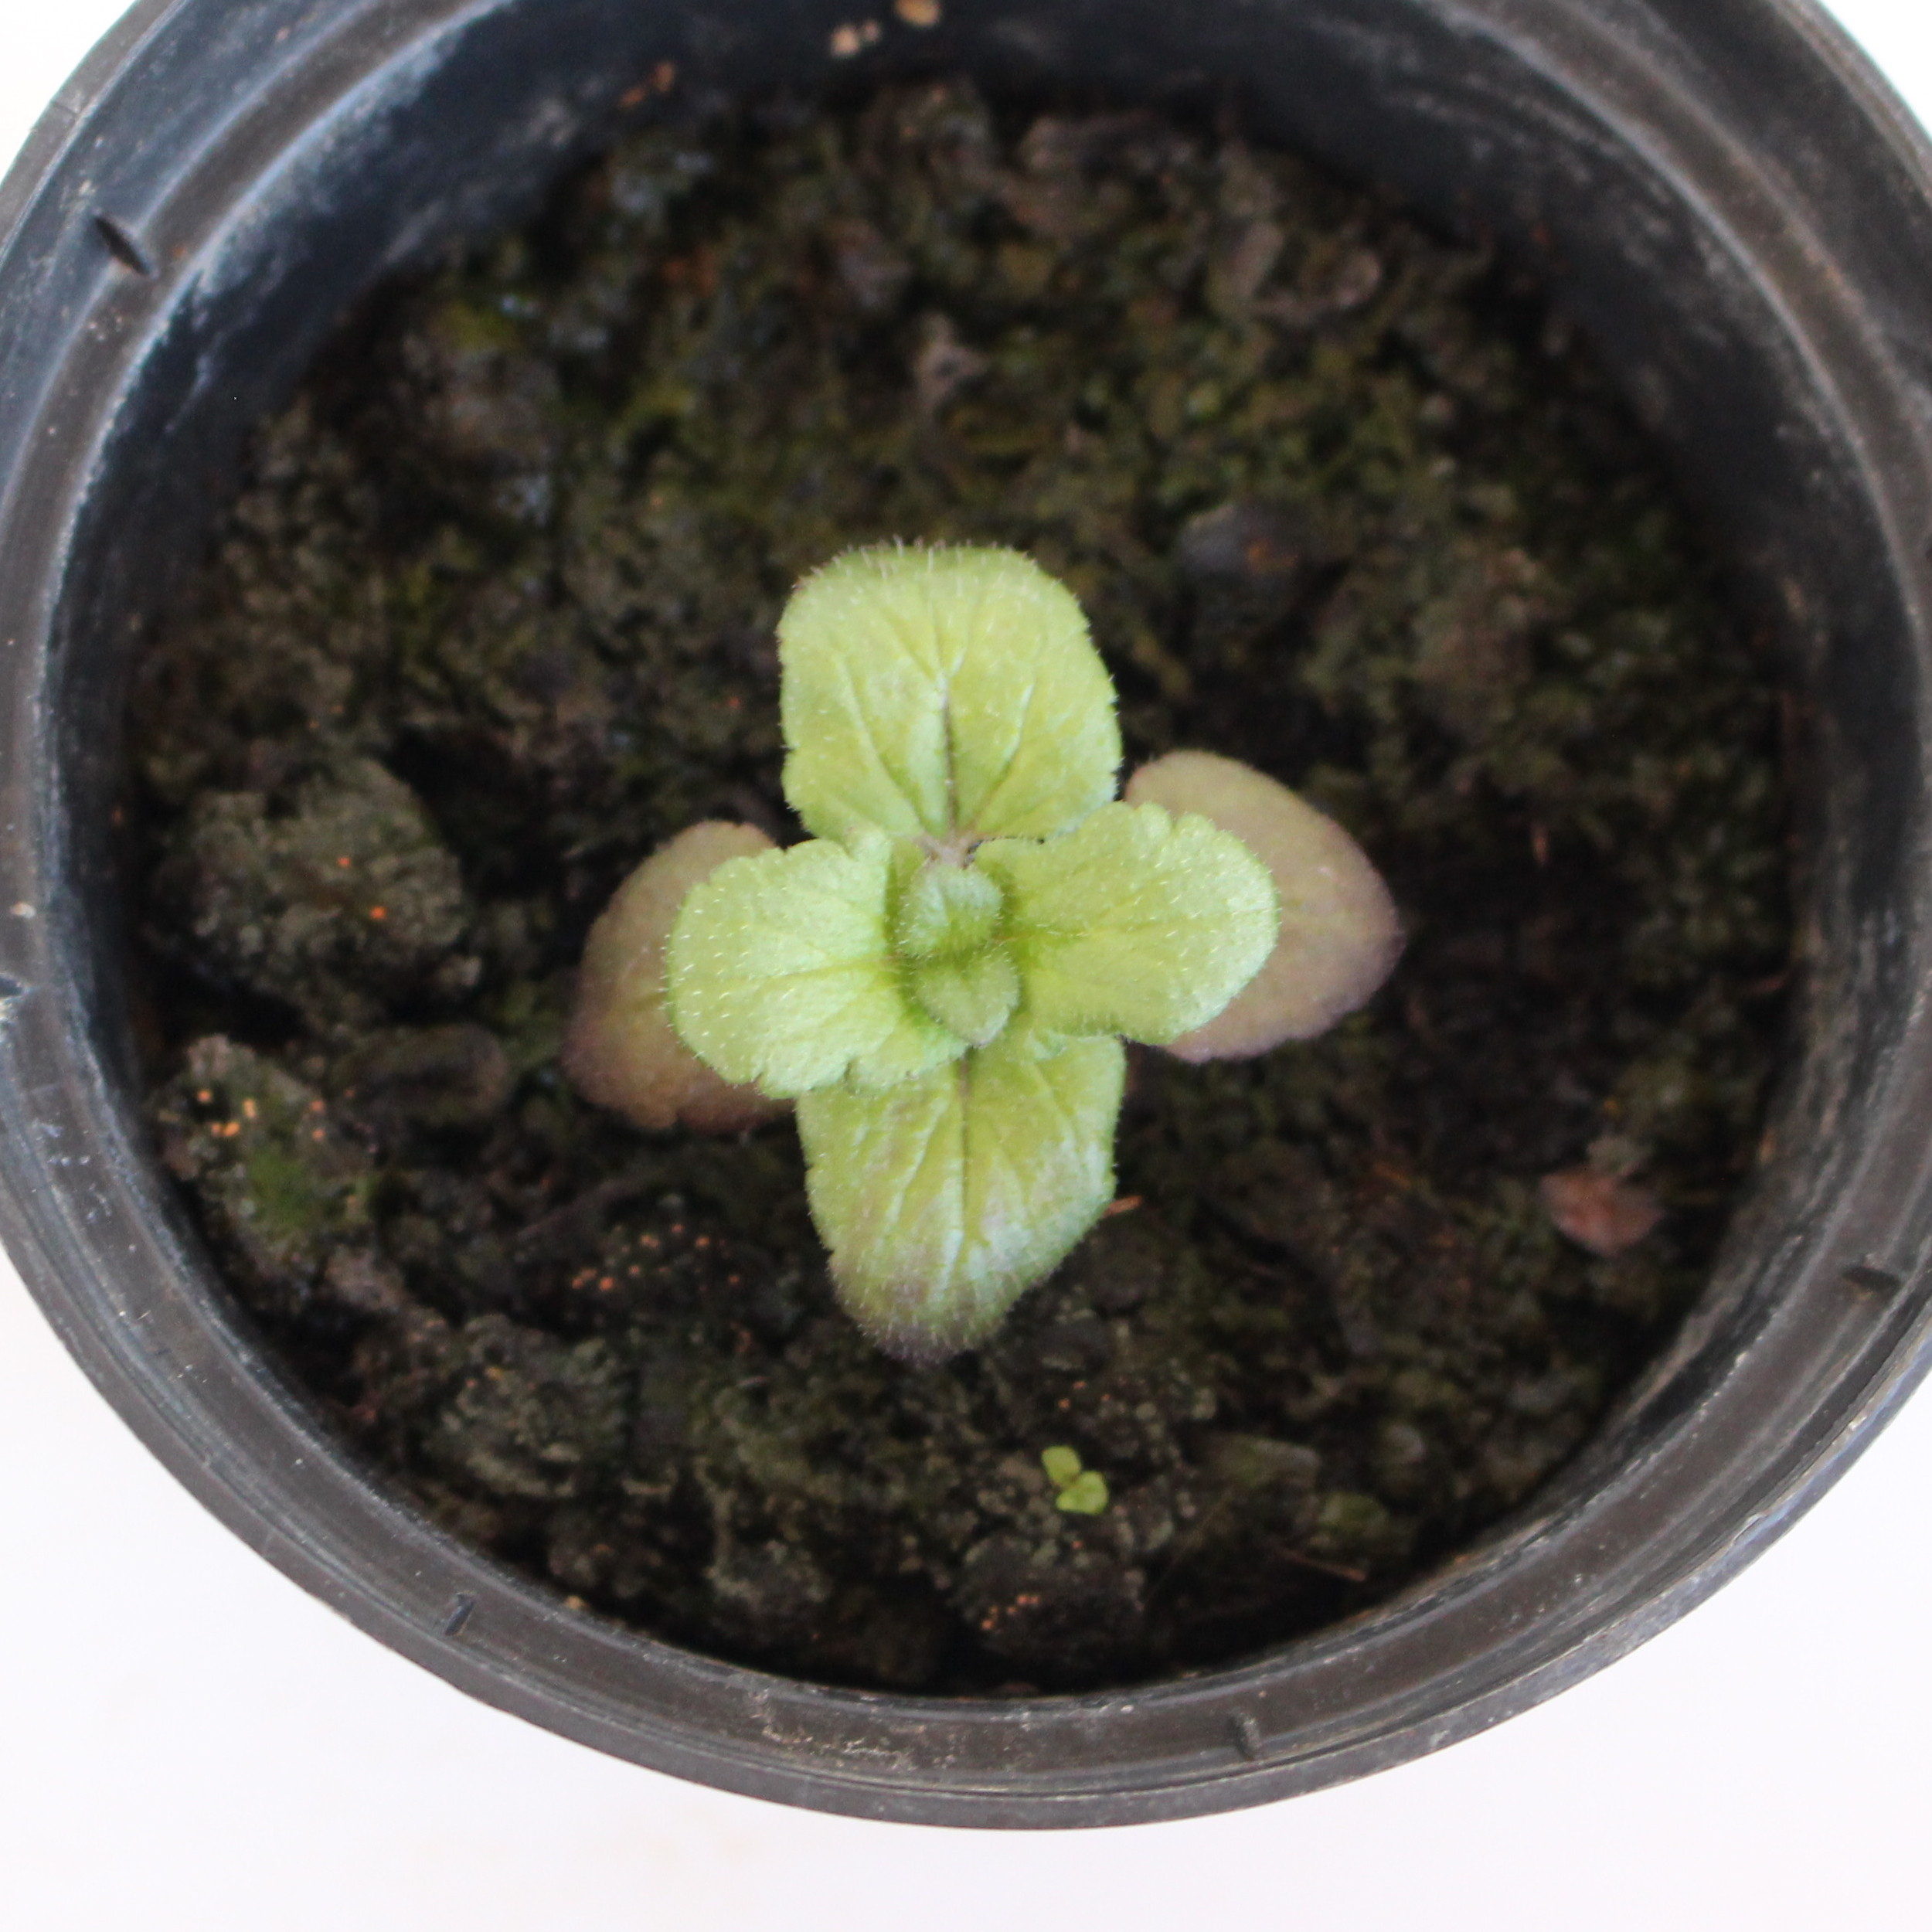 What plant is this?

Veronica persica
